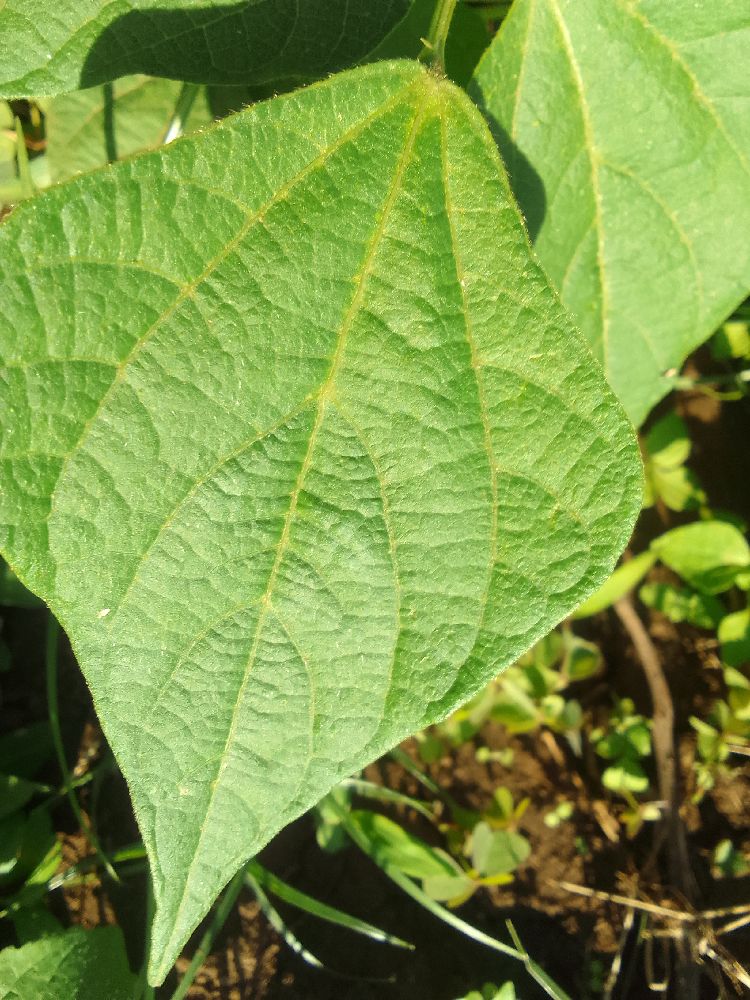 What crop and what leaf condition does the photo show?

common bean, healthy
